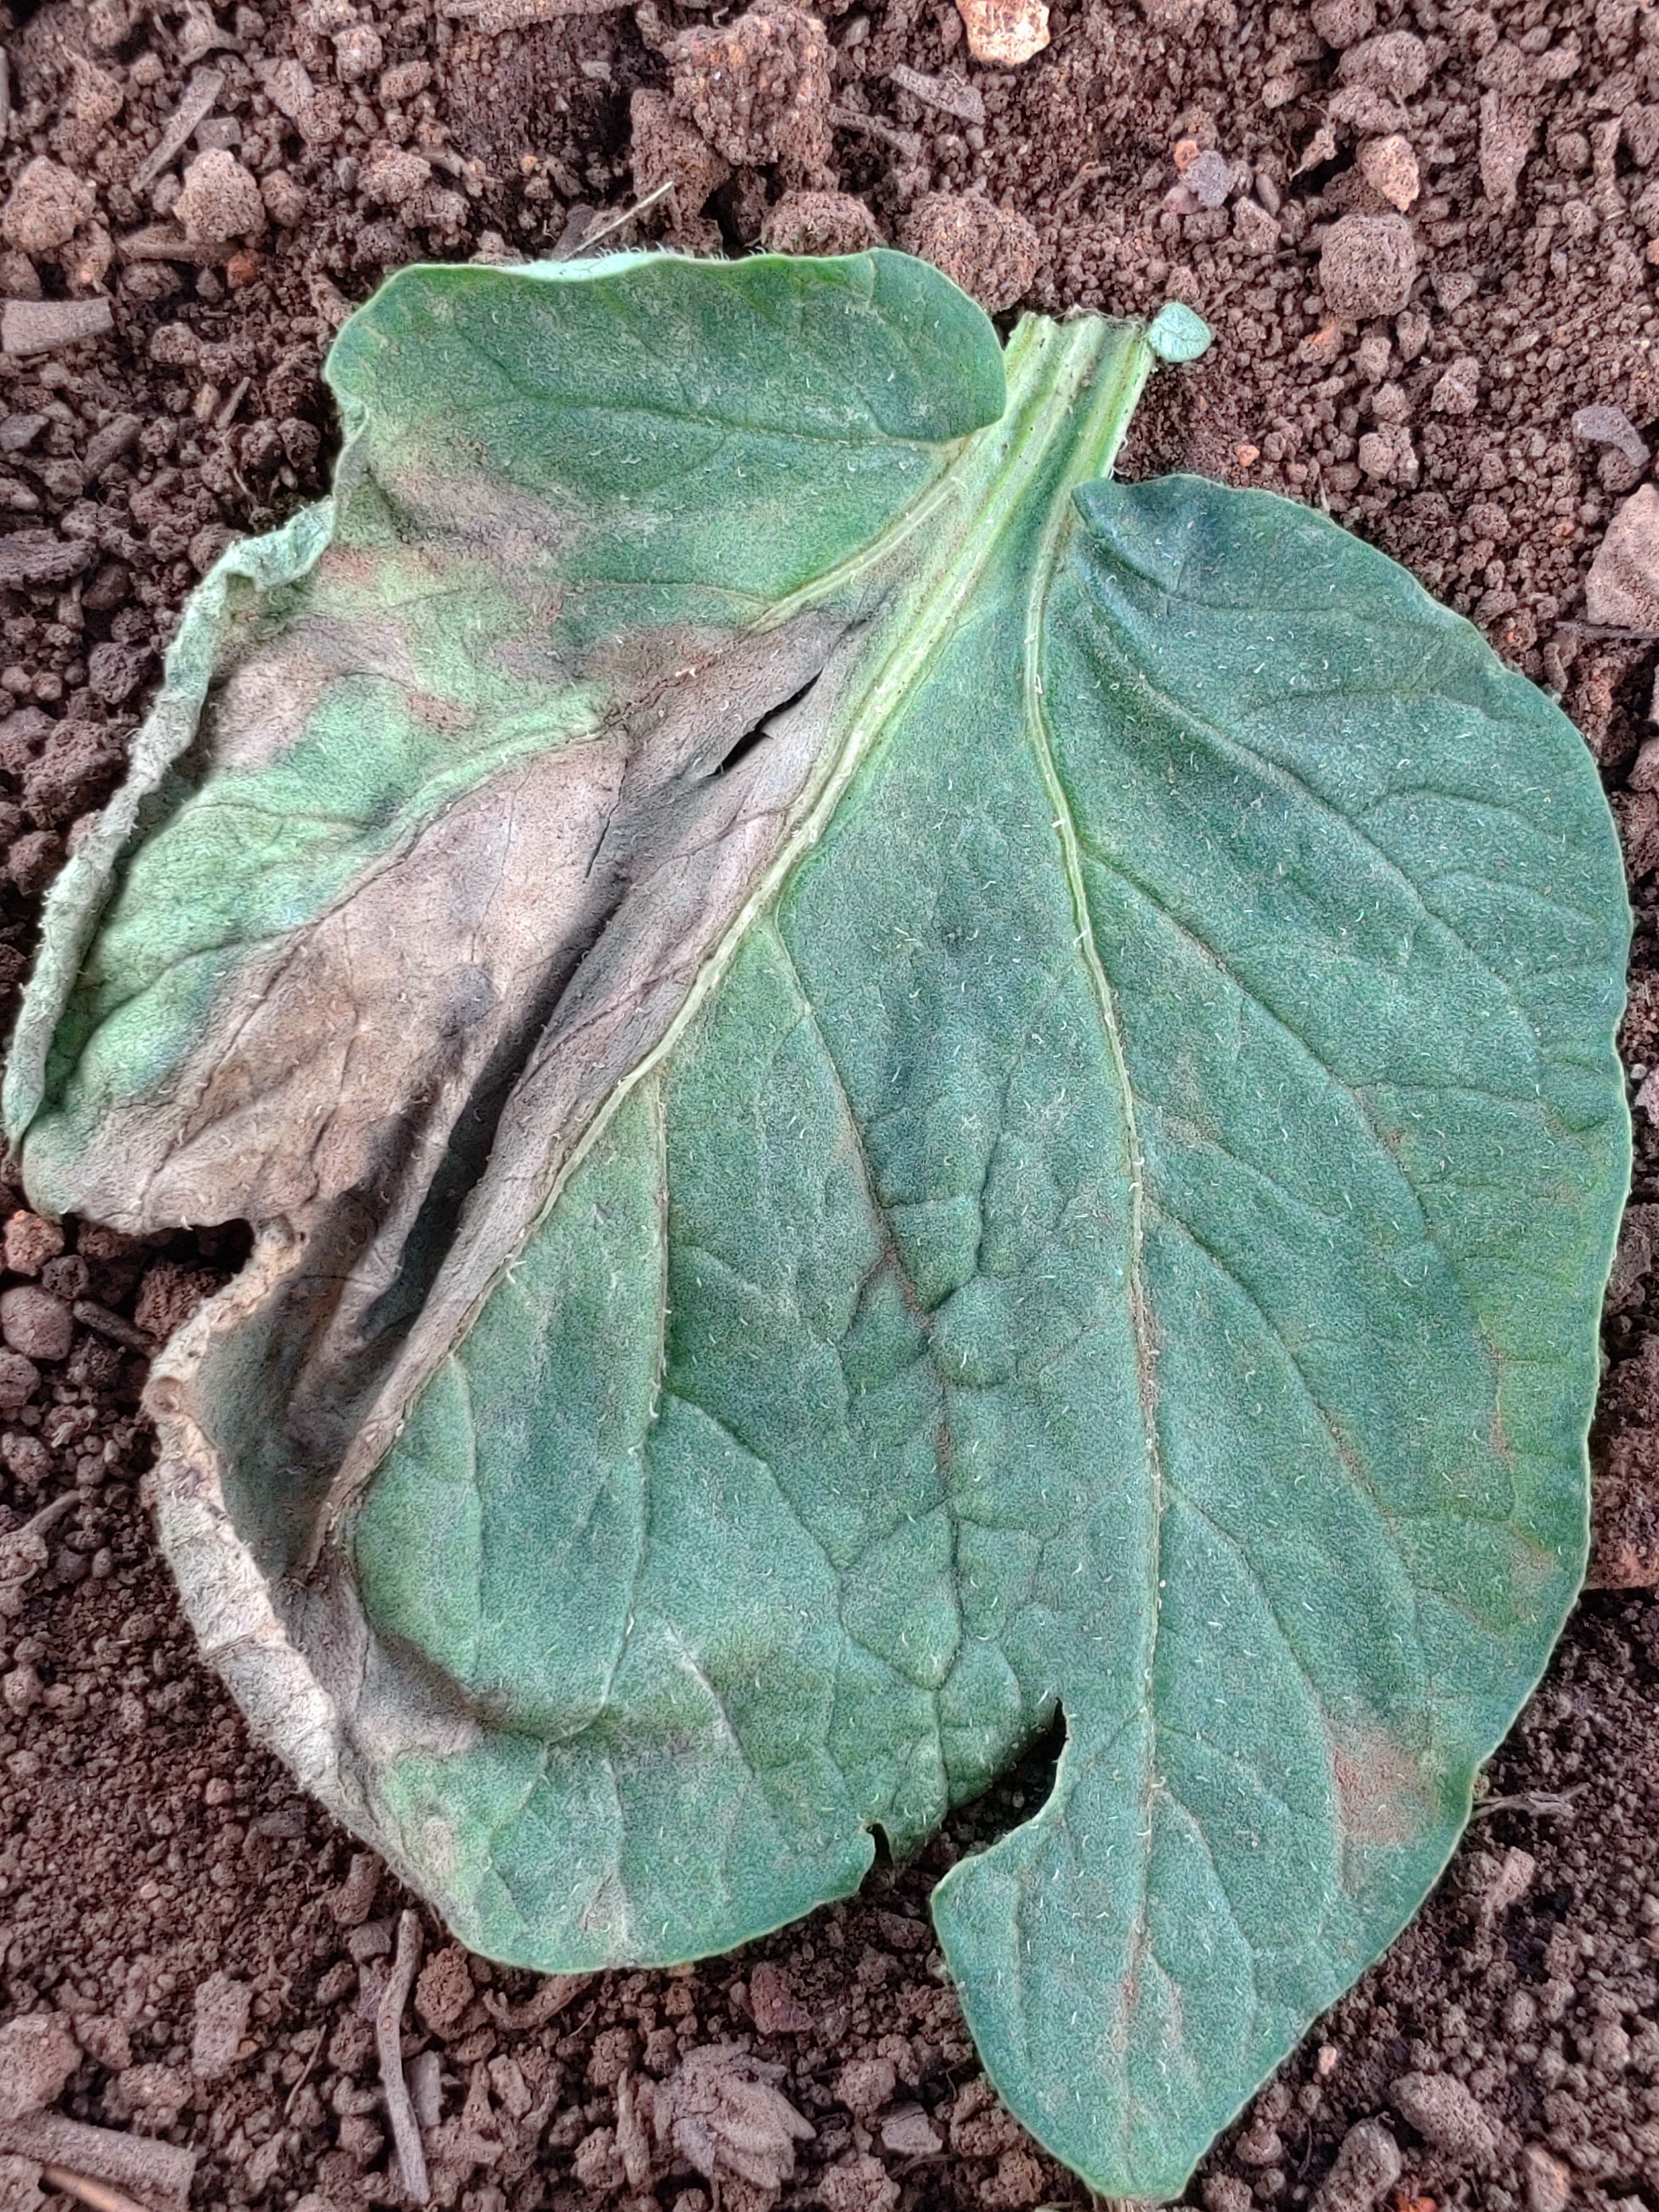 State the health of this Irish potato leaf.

early blight
